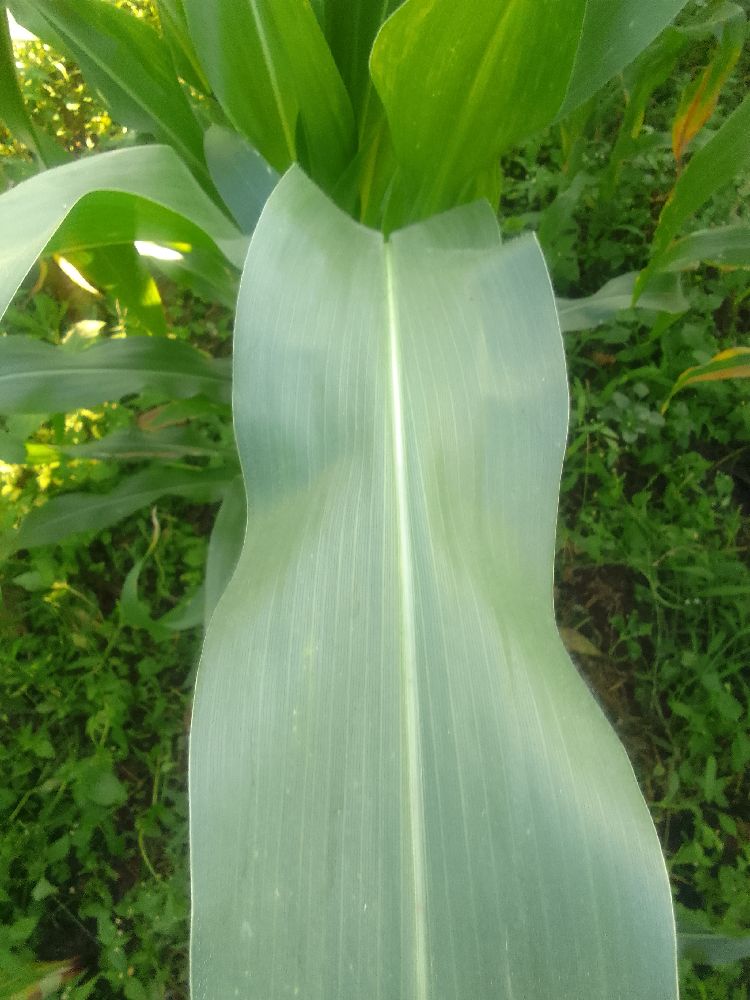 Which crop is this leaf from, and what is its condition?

maize, healthy
